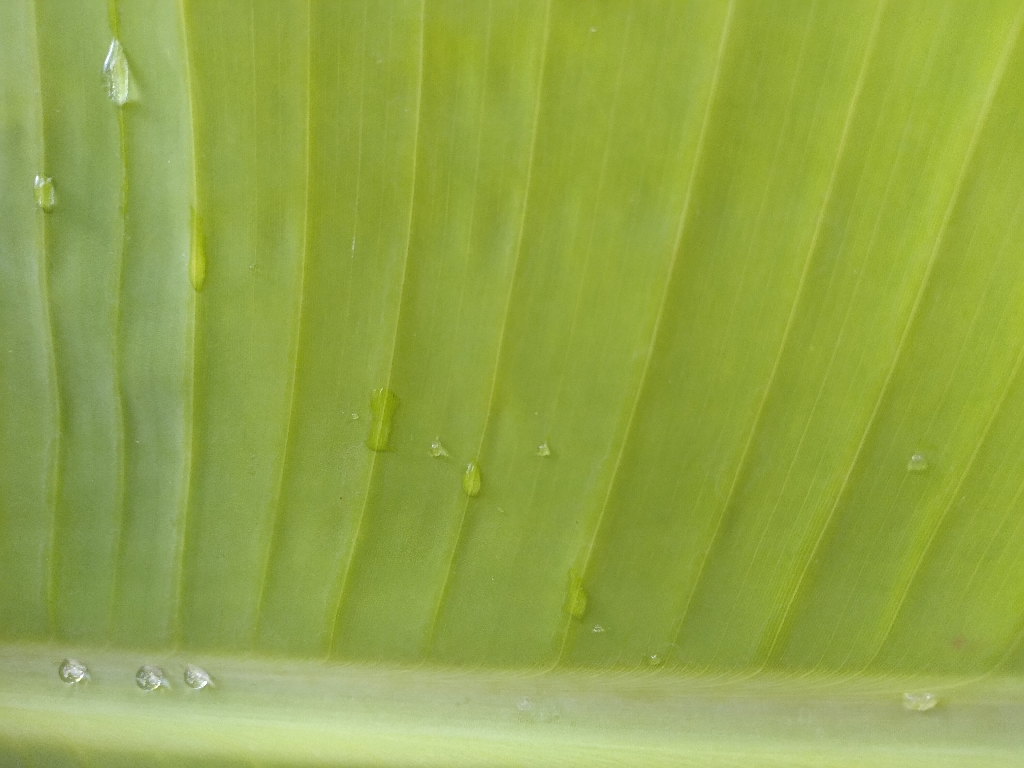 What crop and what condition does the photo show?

banana, healthy
